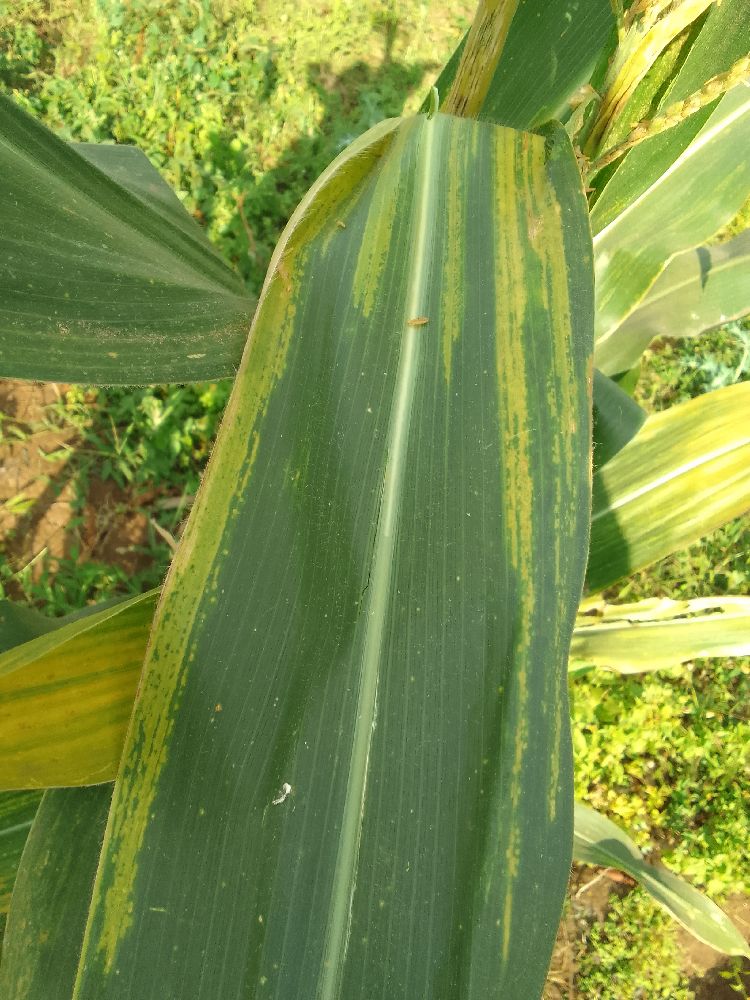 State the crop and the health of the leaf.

maize, maize lethal necrosis
